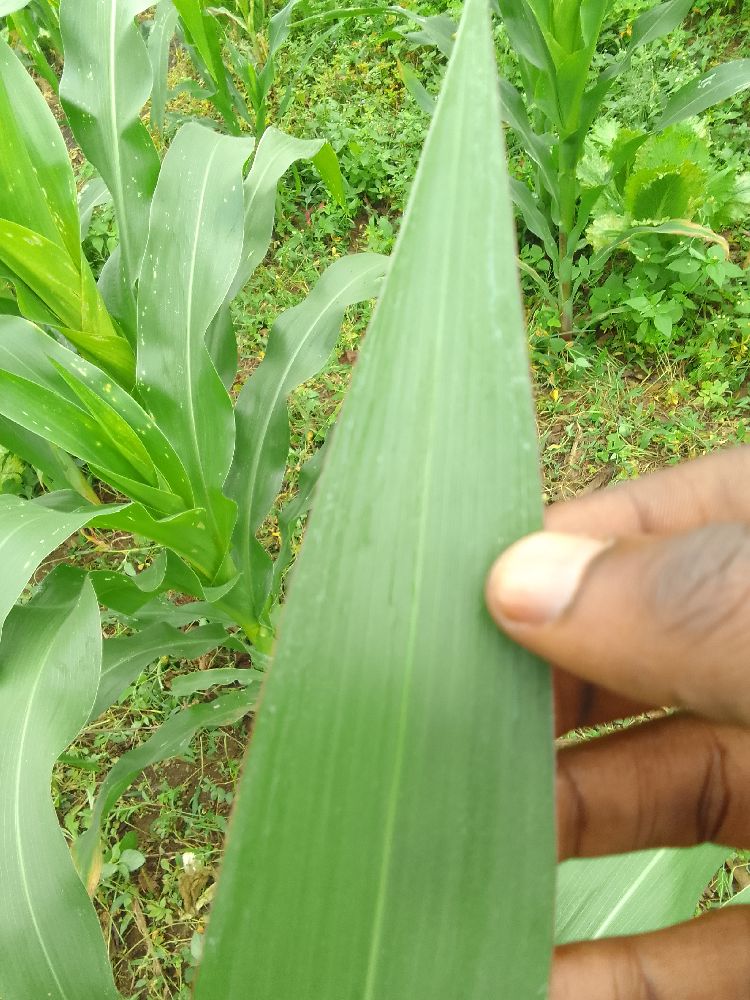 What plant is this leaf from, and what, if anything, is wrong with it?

maize, healthy
